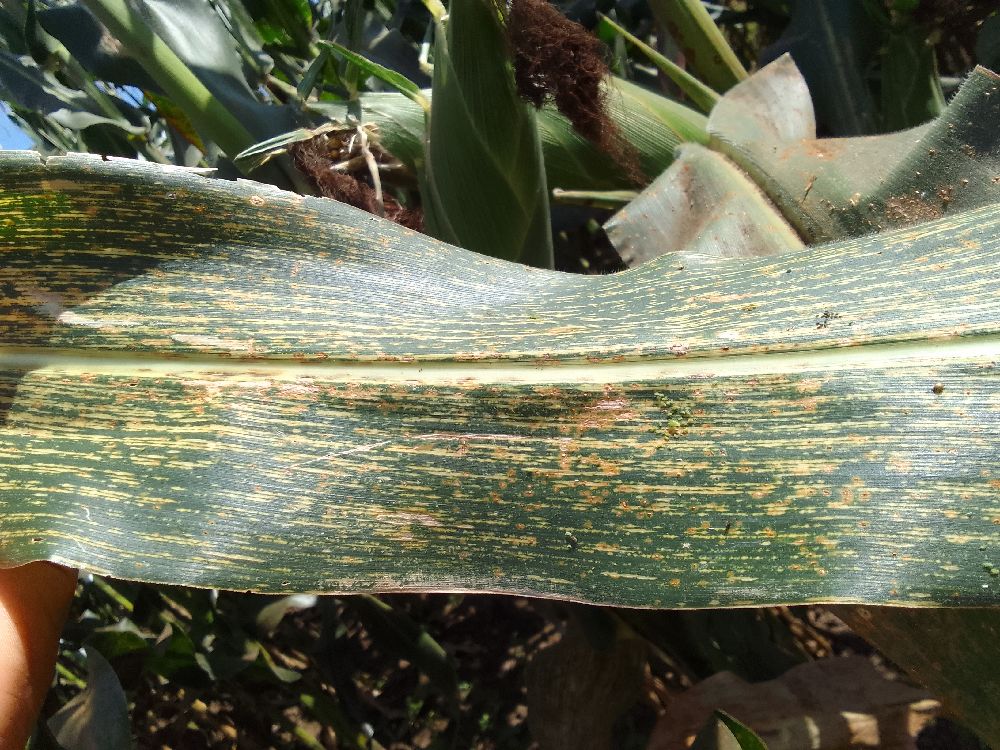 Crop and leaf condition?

maize, maize streak virus
